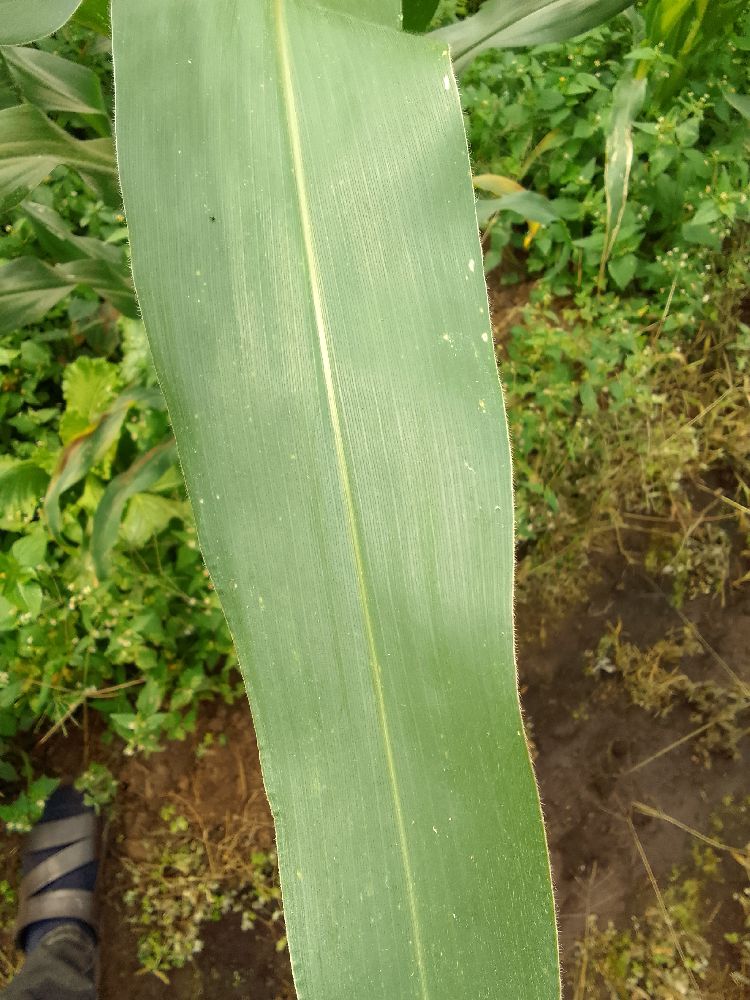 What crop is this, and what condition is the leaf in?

maize, healthy
